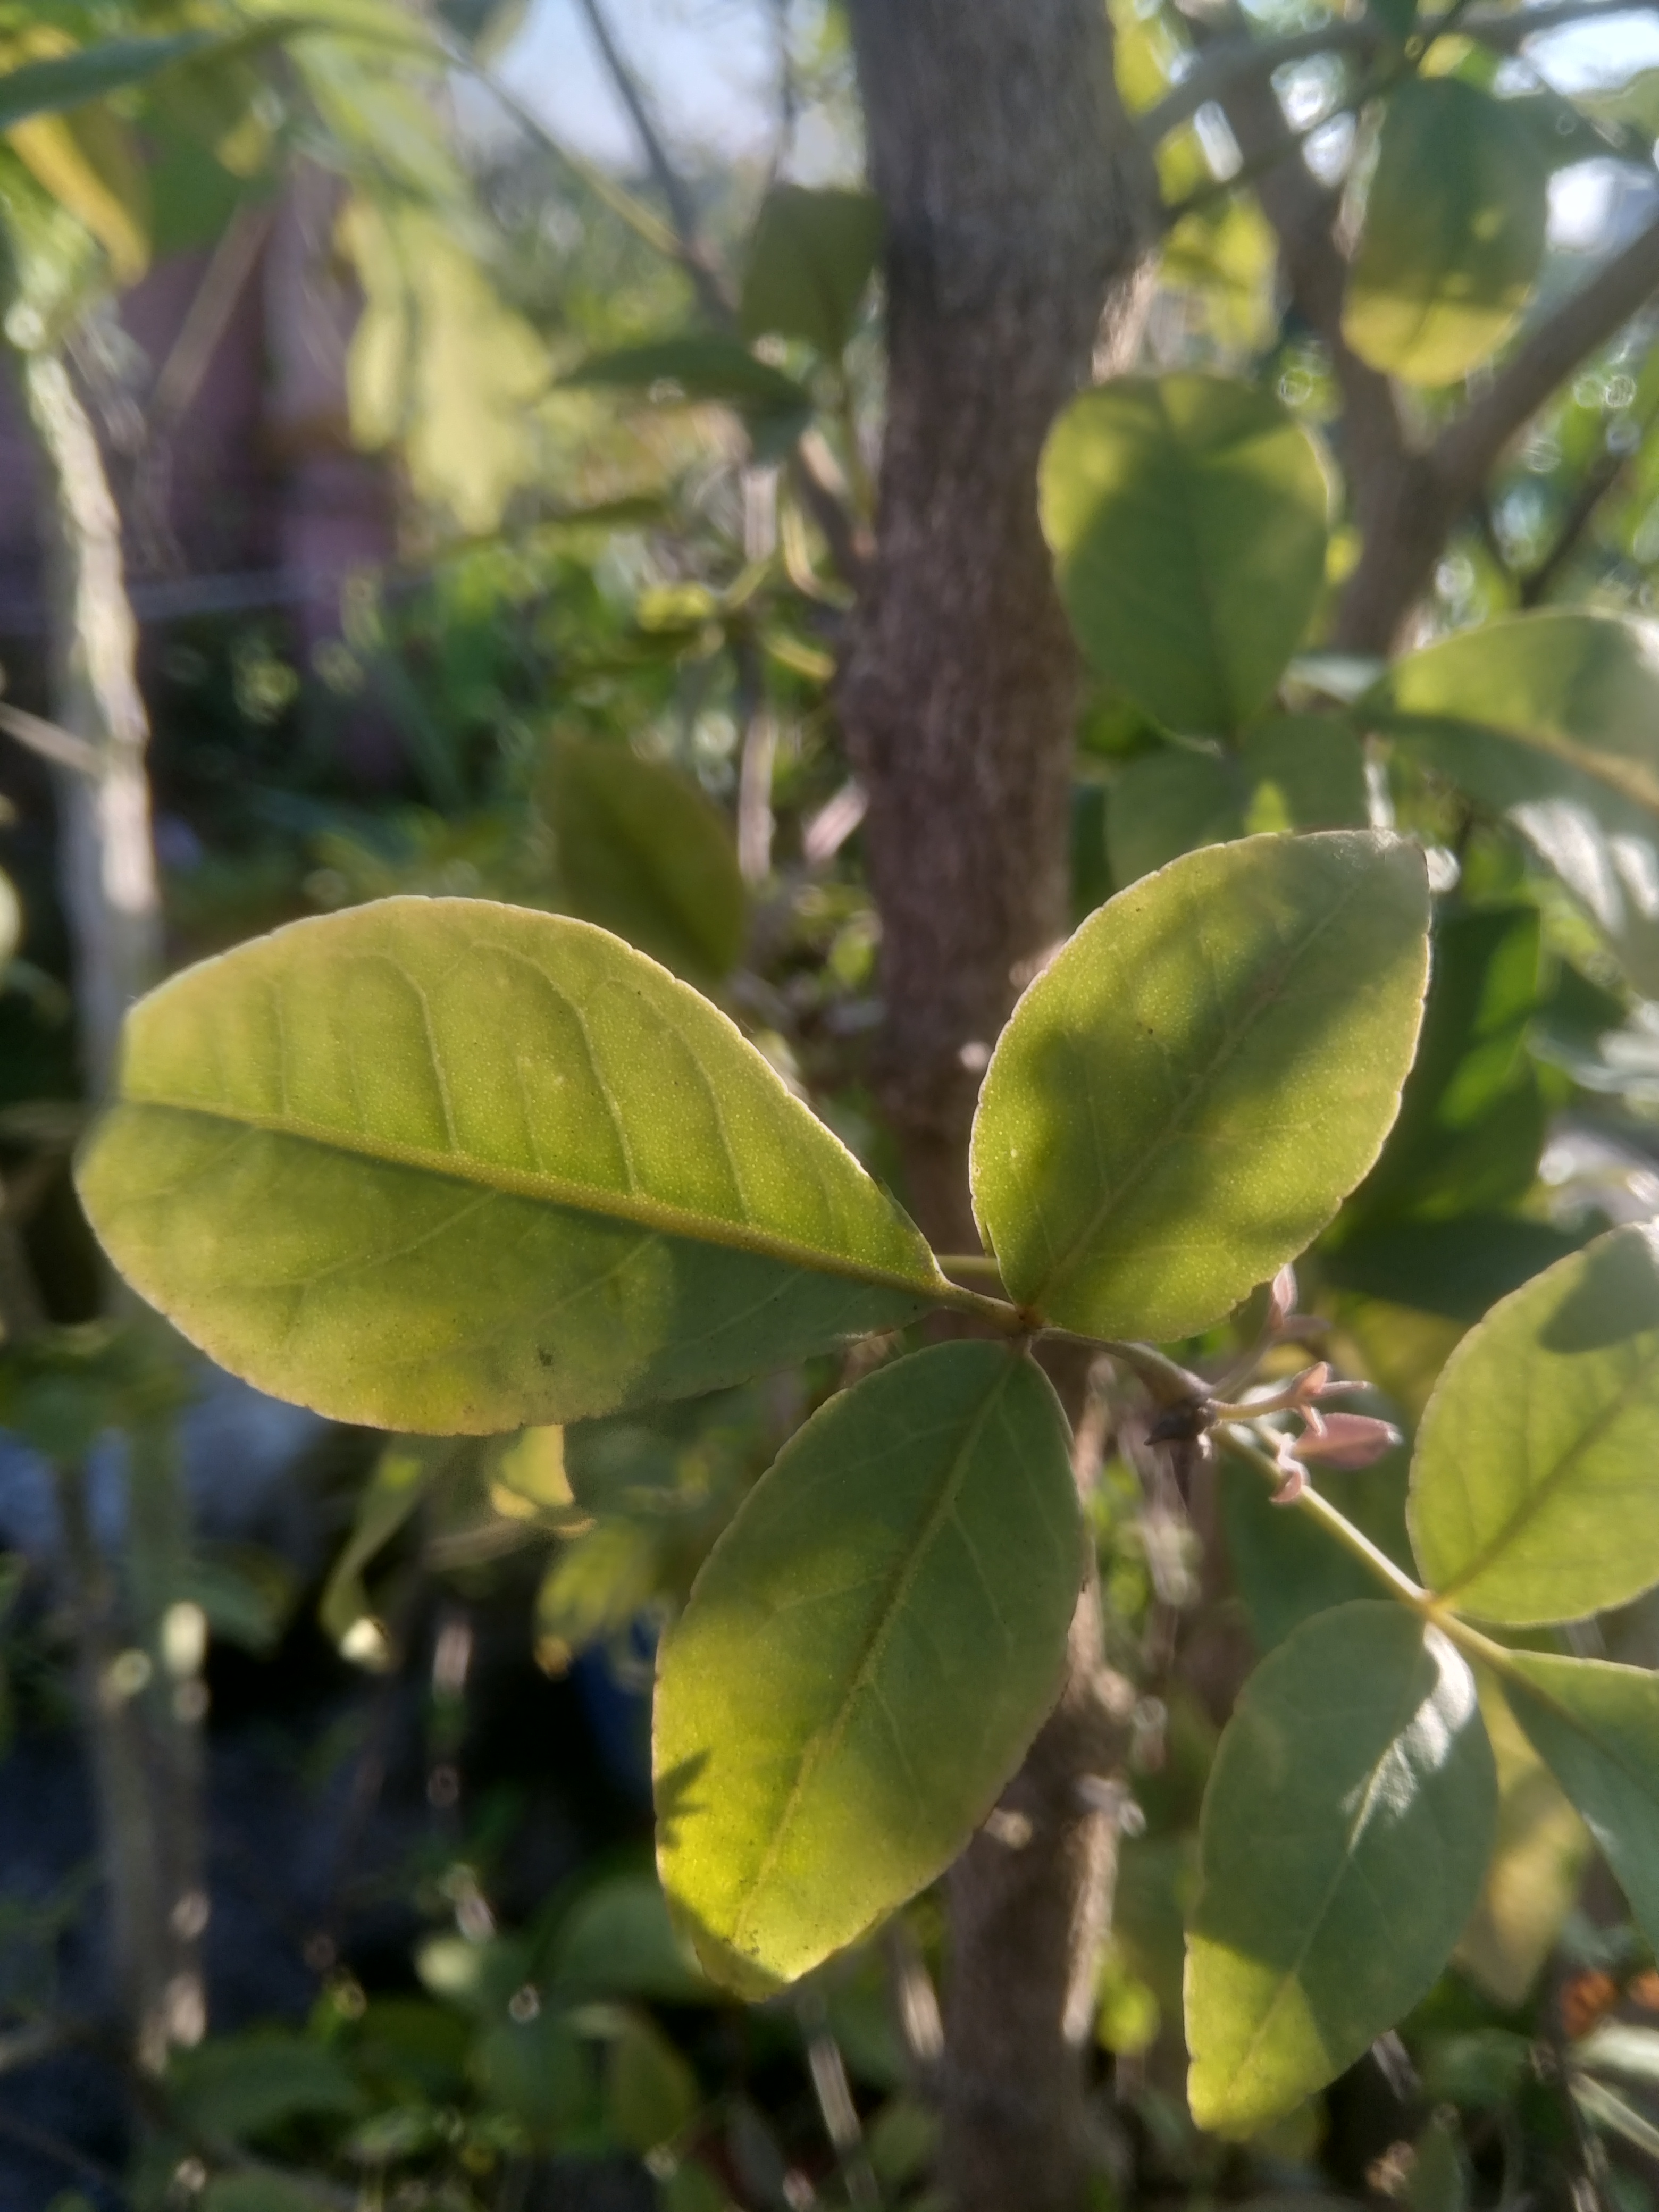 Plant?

wood apple
